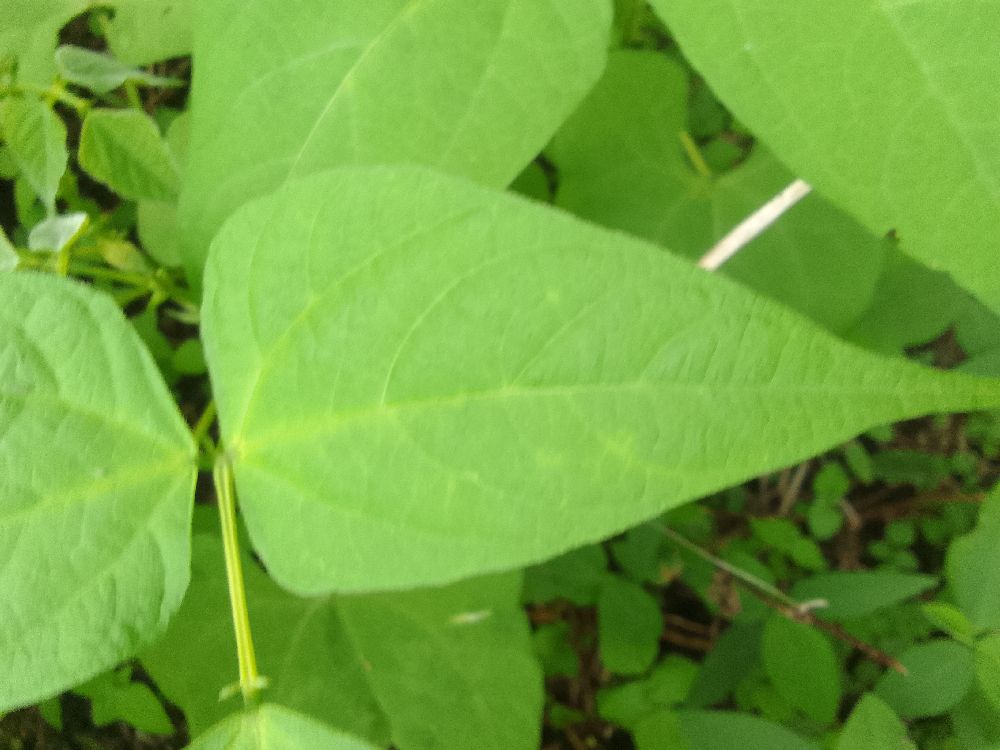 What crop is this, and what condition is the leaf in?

common bean, healthy
